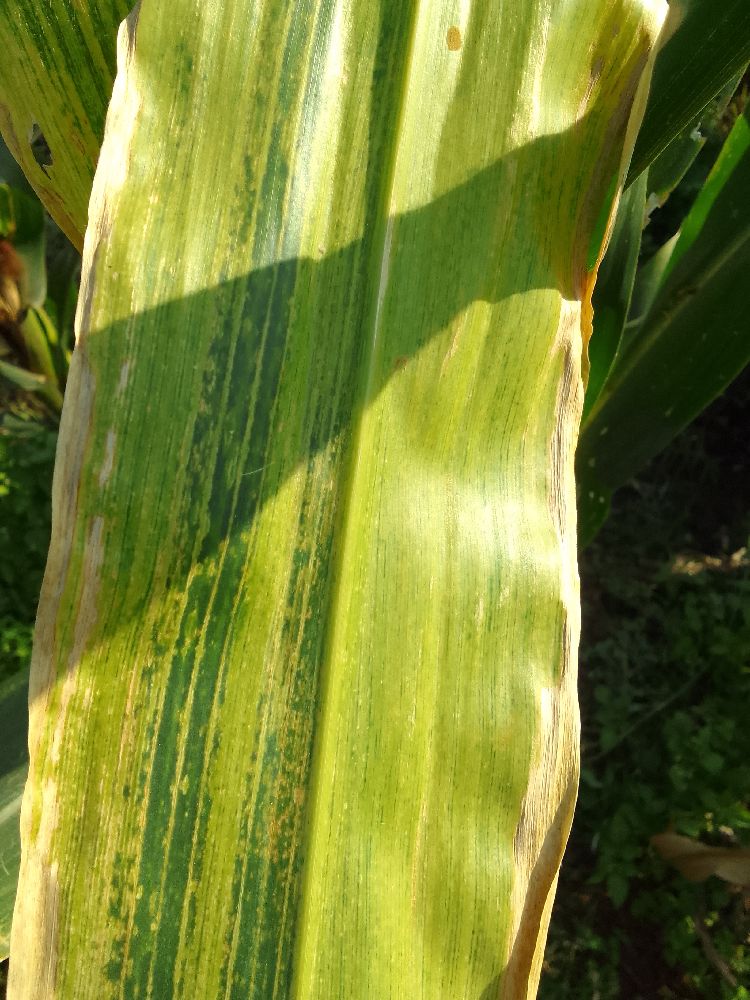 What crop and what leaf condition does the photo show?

maize, maize lethal necrosis
